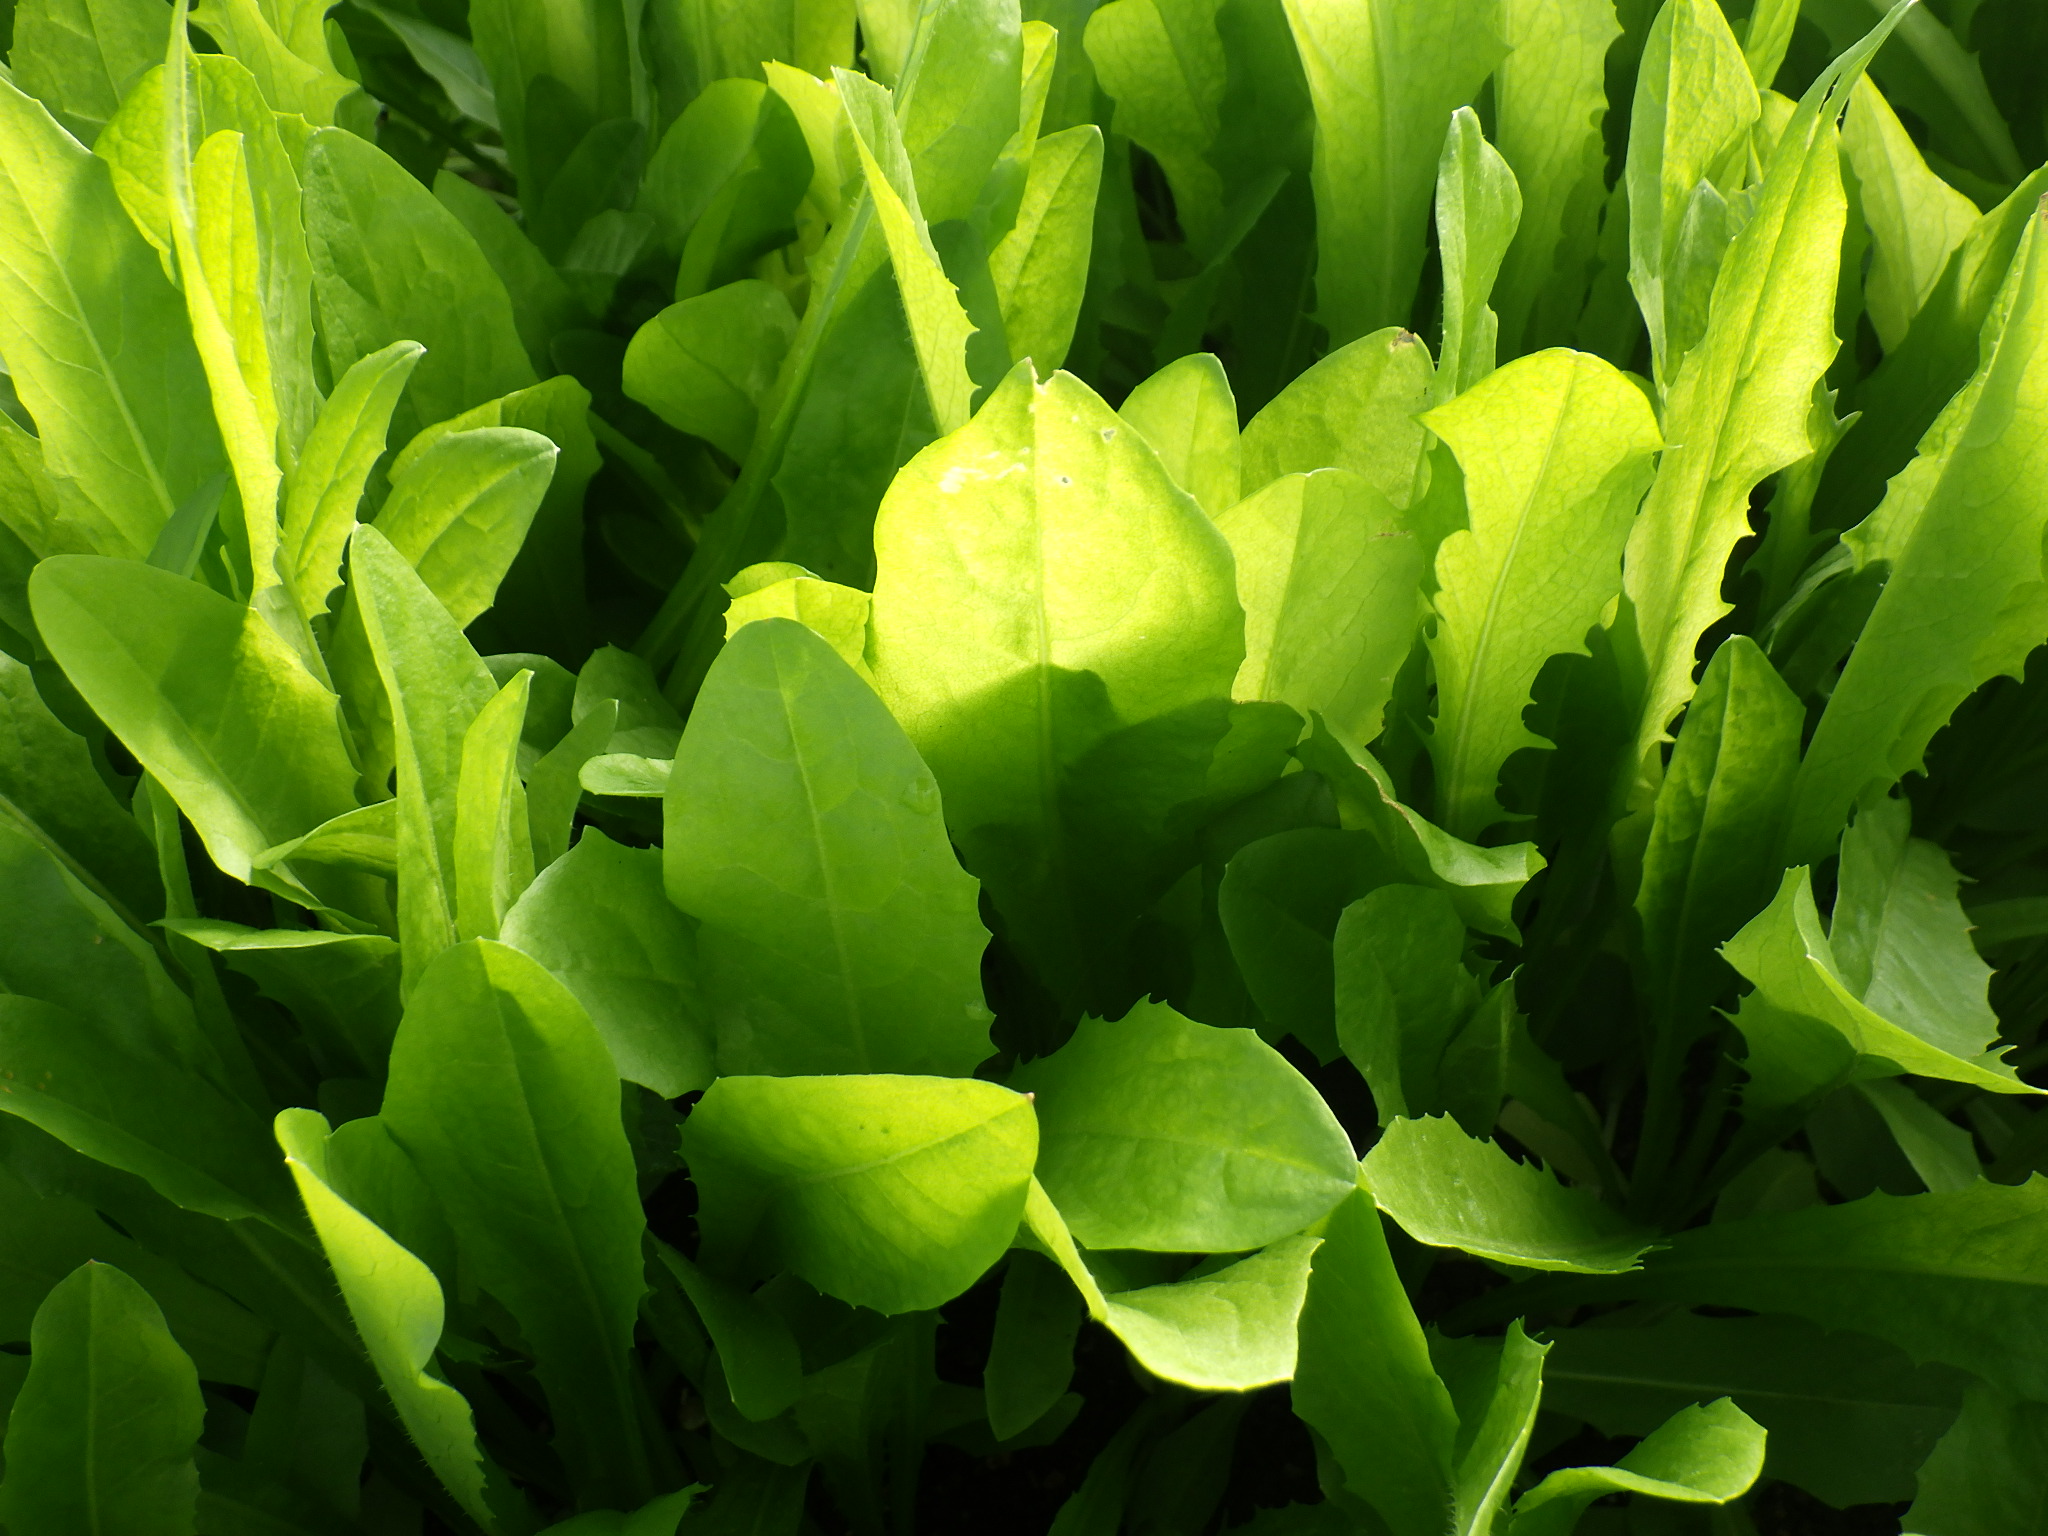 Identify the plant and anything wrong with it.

chicory, healthy
